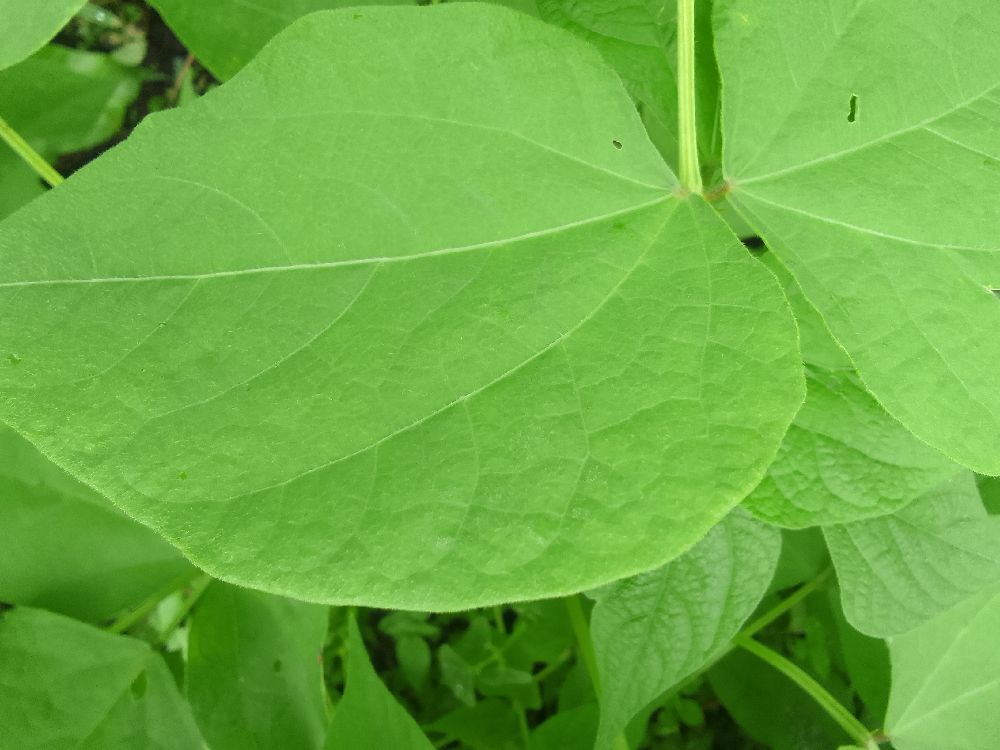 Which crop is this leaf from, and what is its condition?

common bean, healthy
